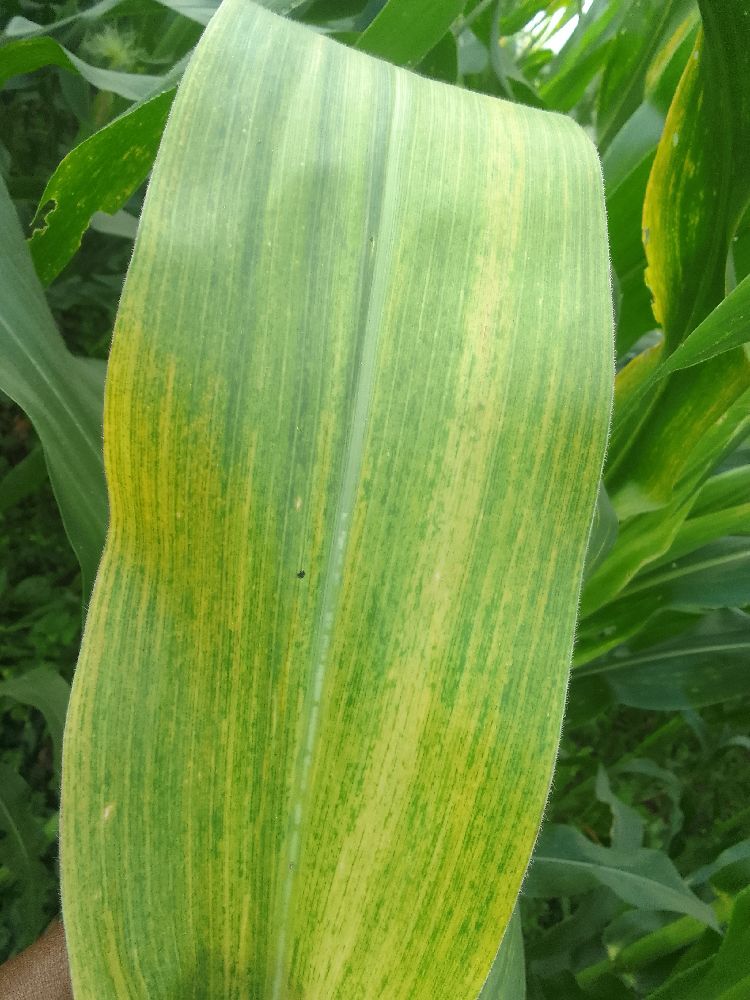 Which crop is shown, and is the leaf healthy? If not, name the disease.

maize, maize lethal necrosis
